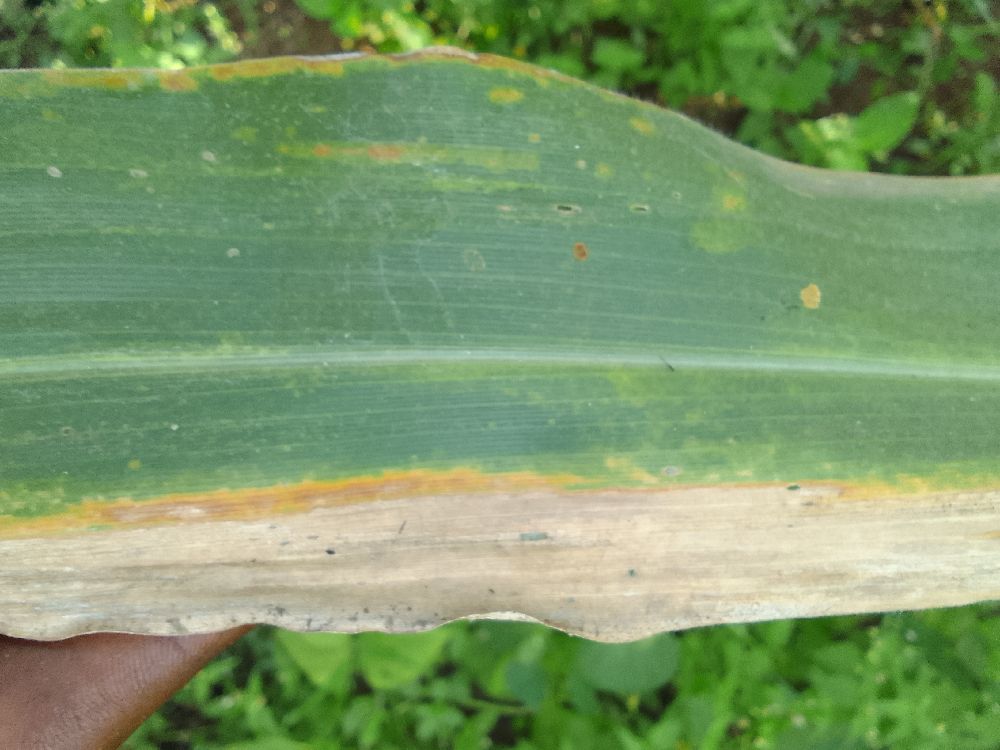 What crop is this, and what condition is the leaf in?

maize, maize lethal necrosis
